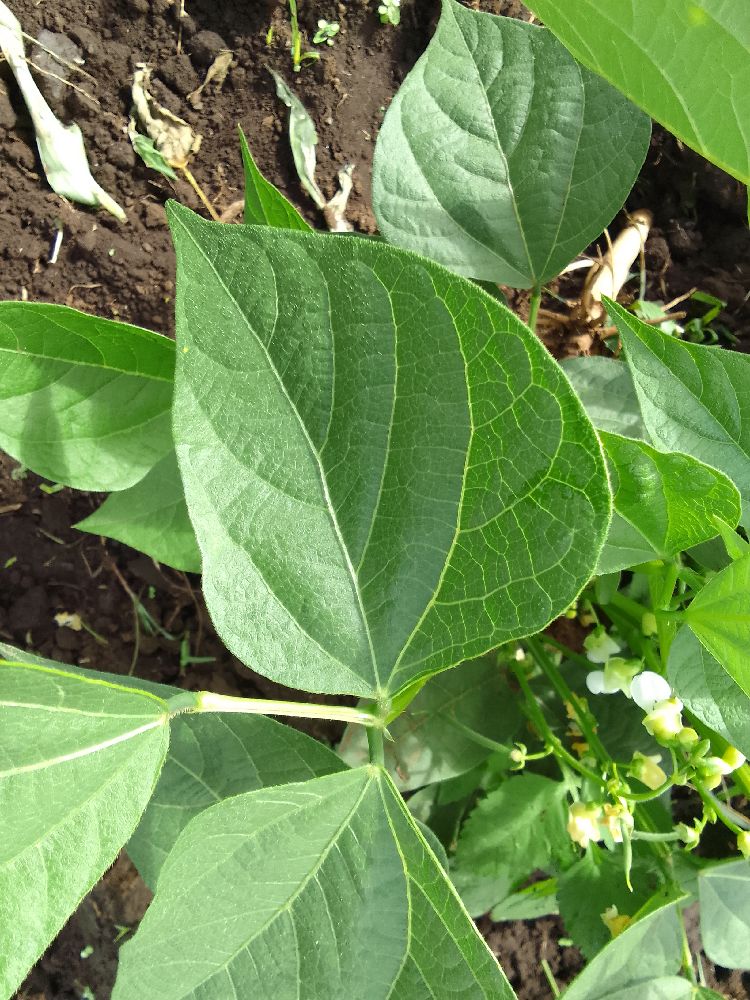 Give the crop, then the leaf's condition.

common bean, healthy
